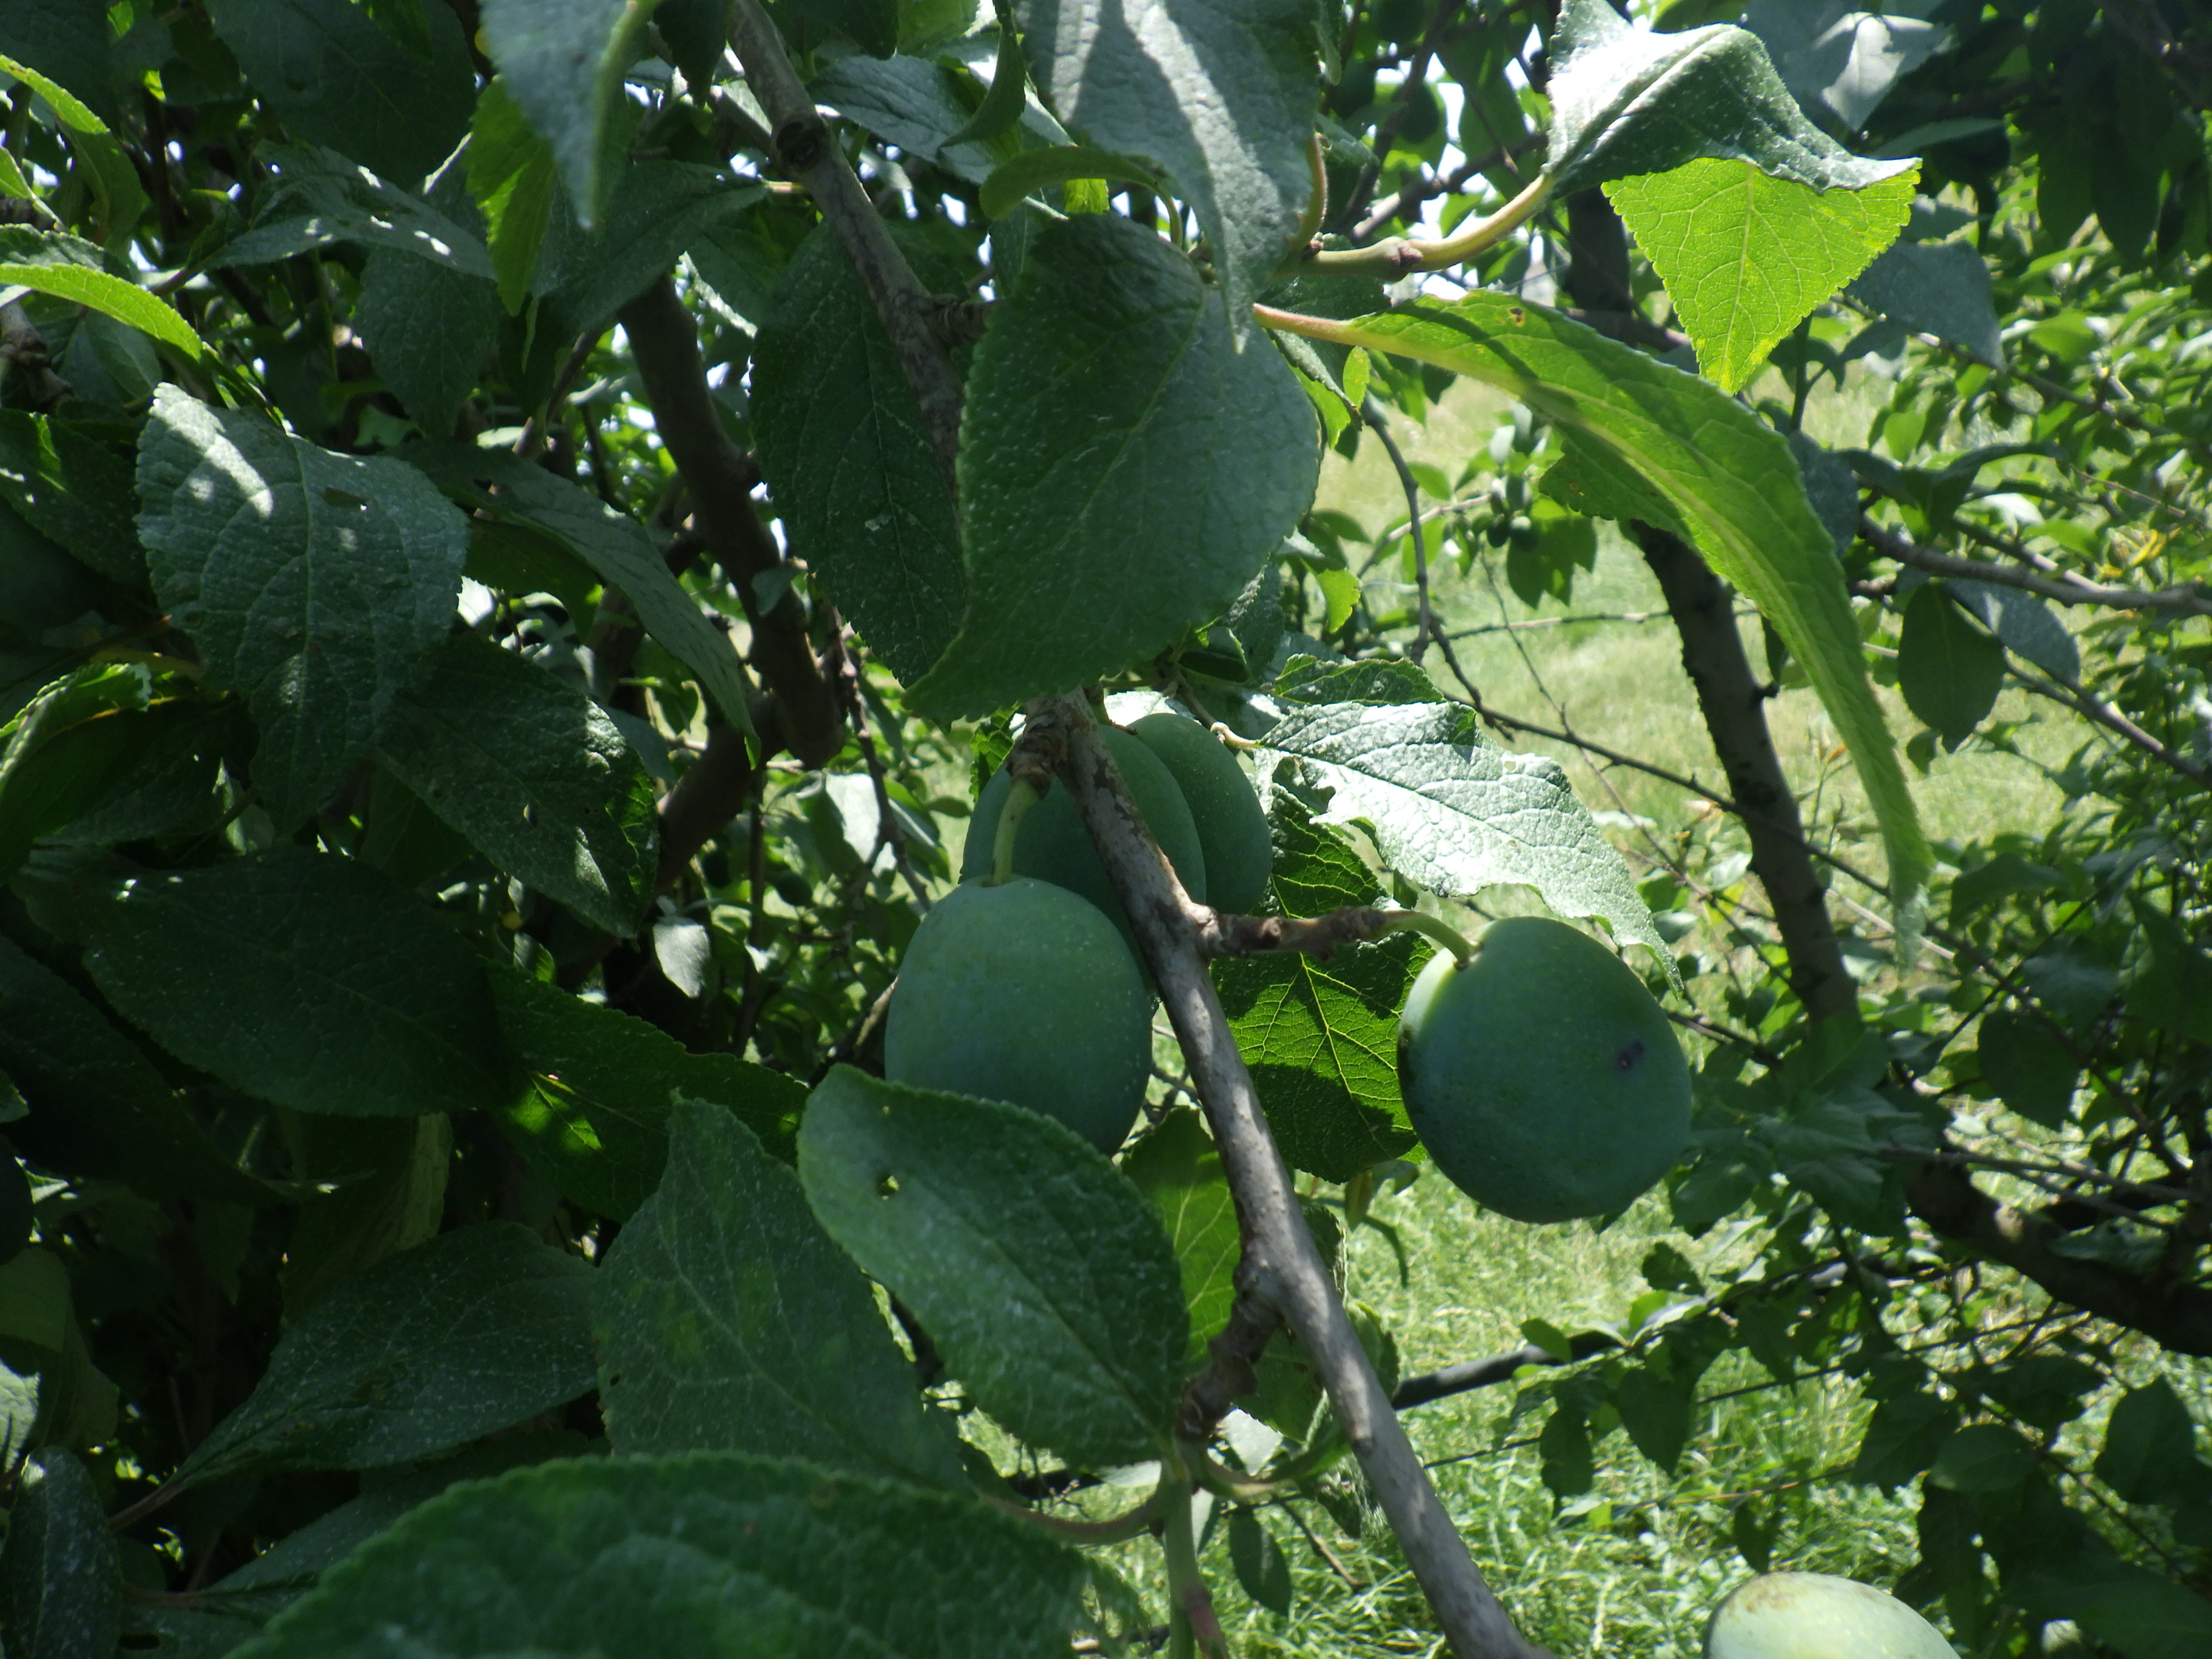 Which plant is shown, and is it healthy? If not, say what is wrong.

plum, sharka, shot hole disease
